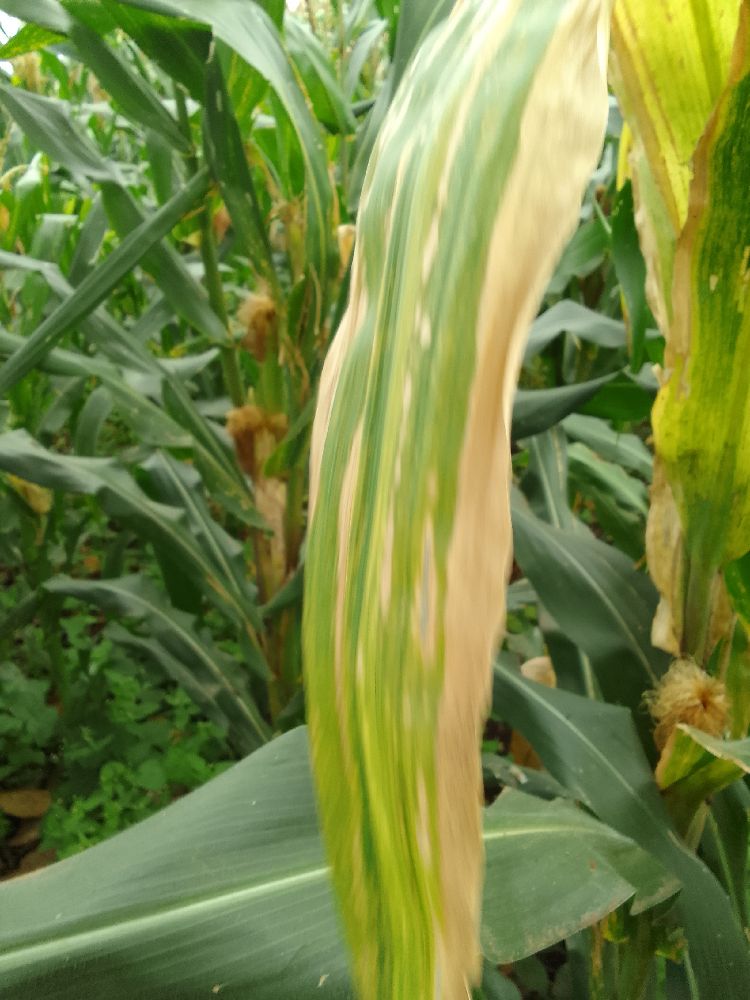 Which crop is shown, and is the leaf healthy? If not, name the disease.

maize, maize lethal necrosis
